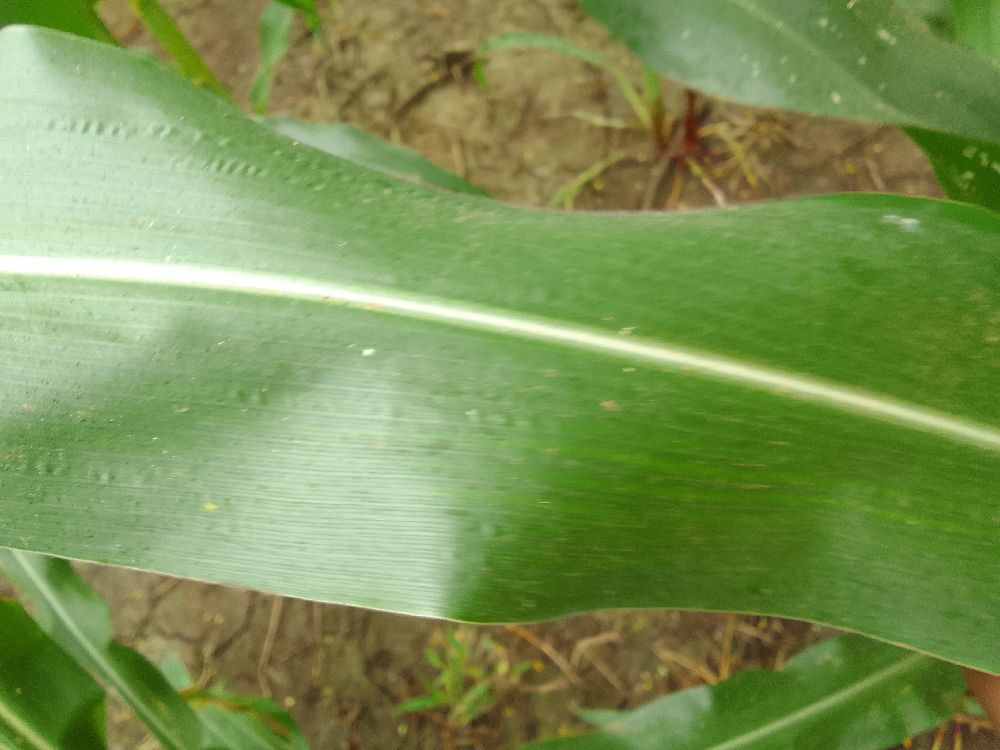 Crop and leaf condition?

maize, healthy
